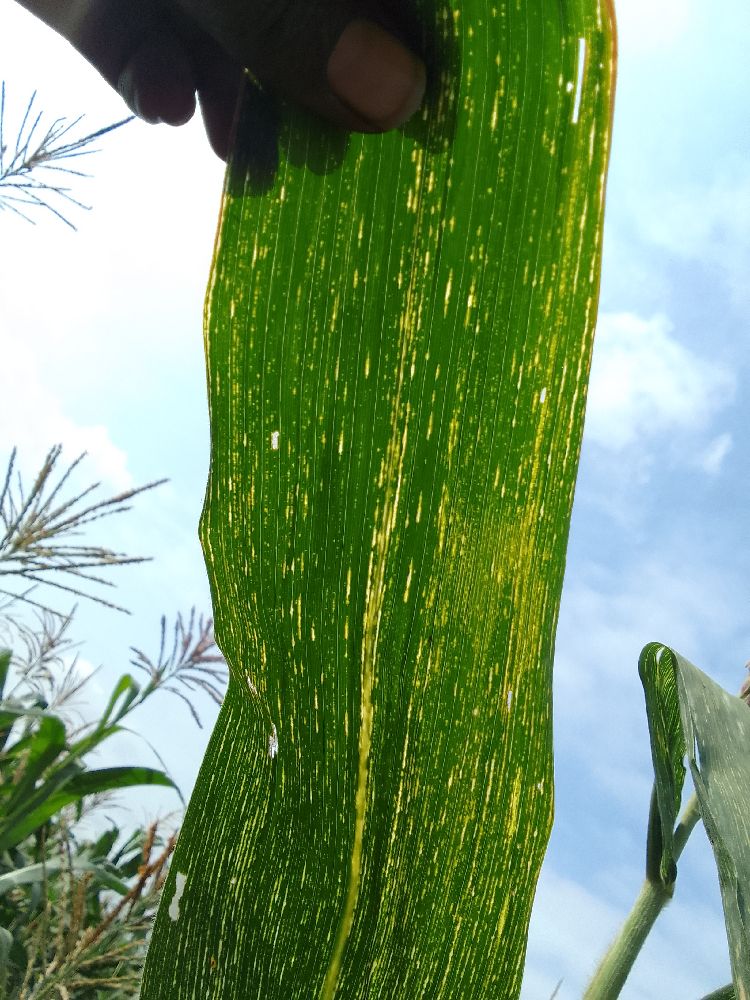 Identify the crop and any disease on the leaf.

maize, maize streak virus
